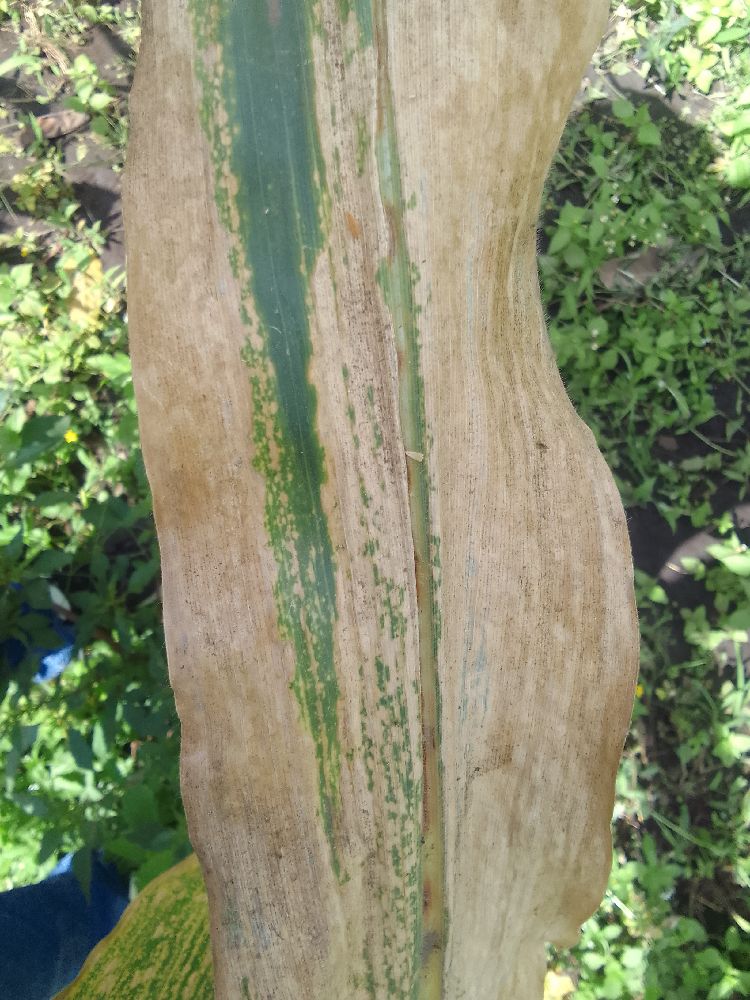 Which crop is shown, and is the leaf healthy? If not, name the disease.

maize, maize lethal necrosis
